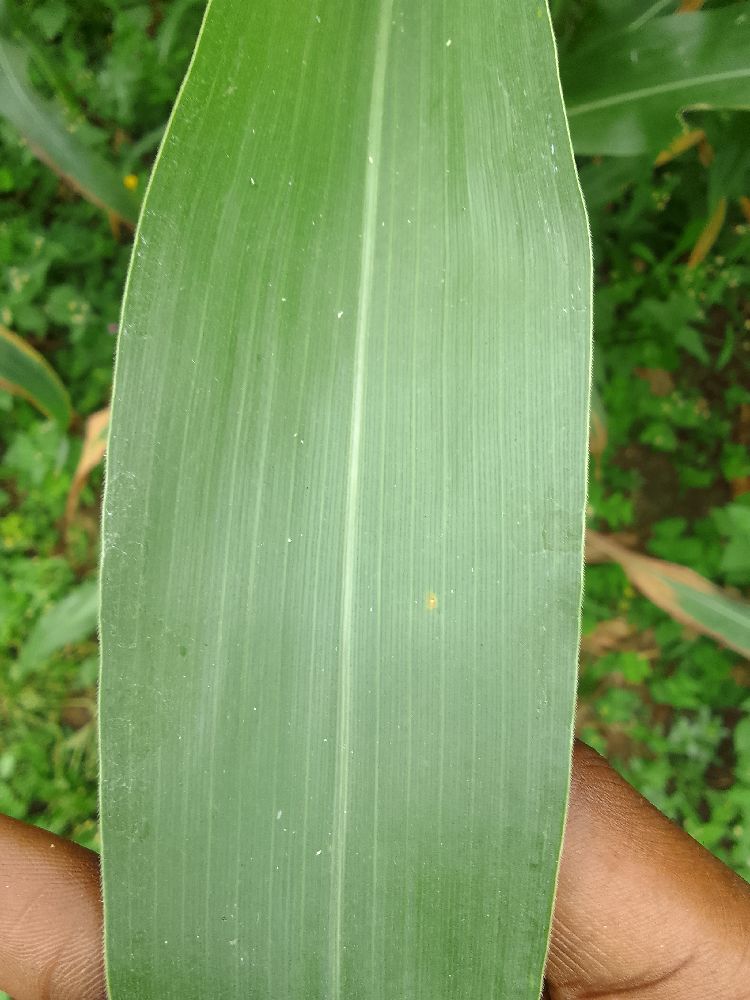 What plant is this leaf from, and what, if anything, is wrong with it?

maize, healthy
